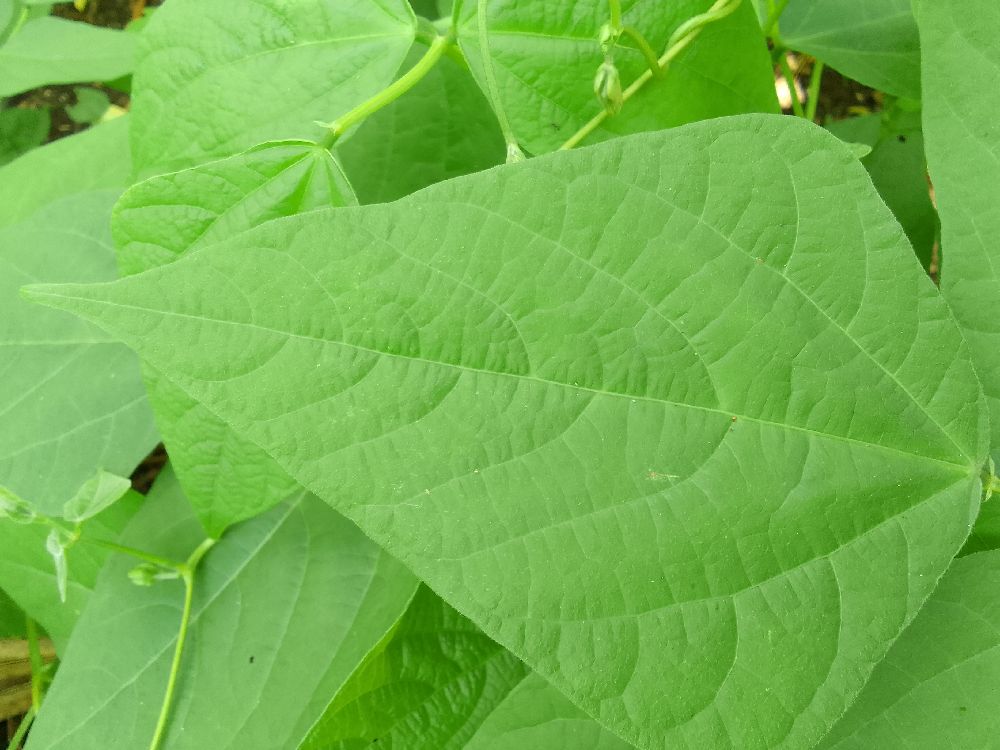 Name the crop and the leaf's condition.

common bean, healthy
